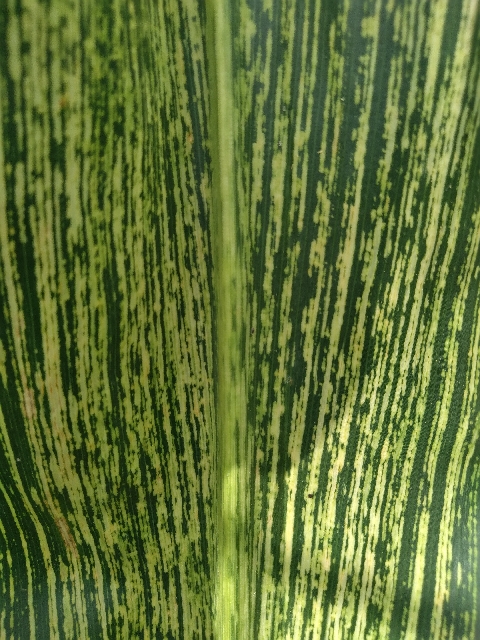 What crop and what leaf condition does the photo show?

maize, maize streak virus
